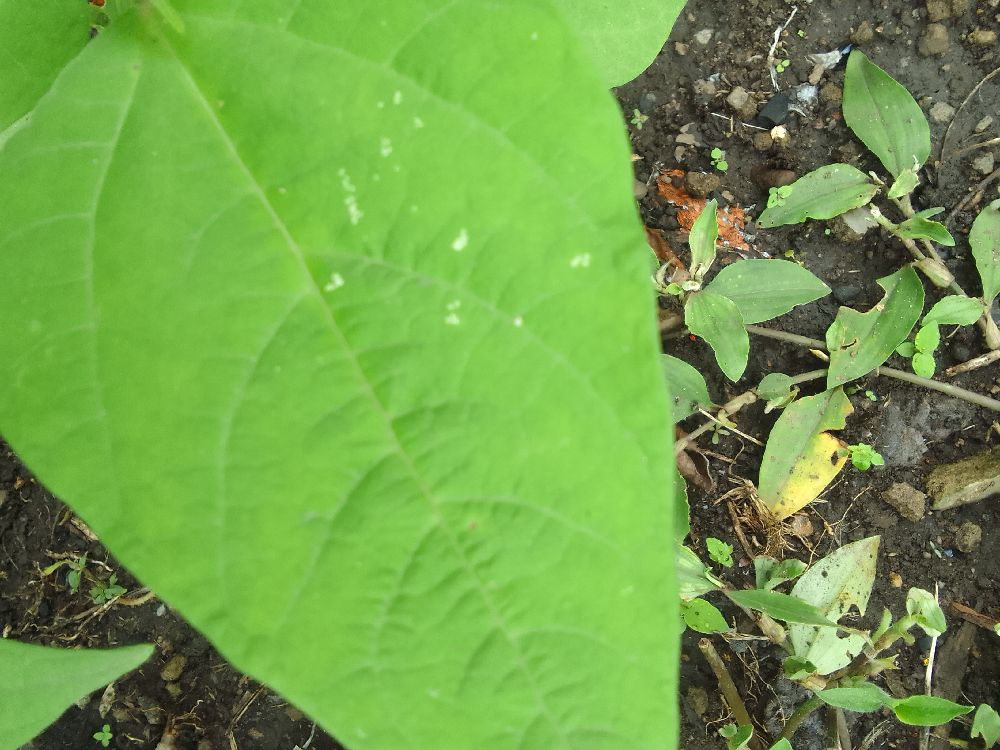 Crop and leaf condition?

common bean, healthy
